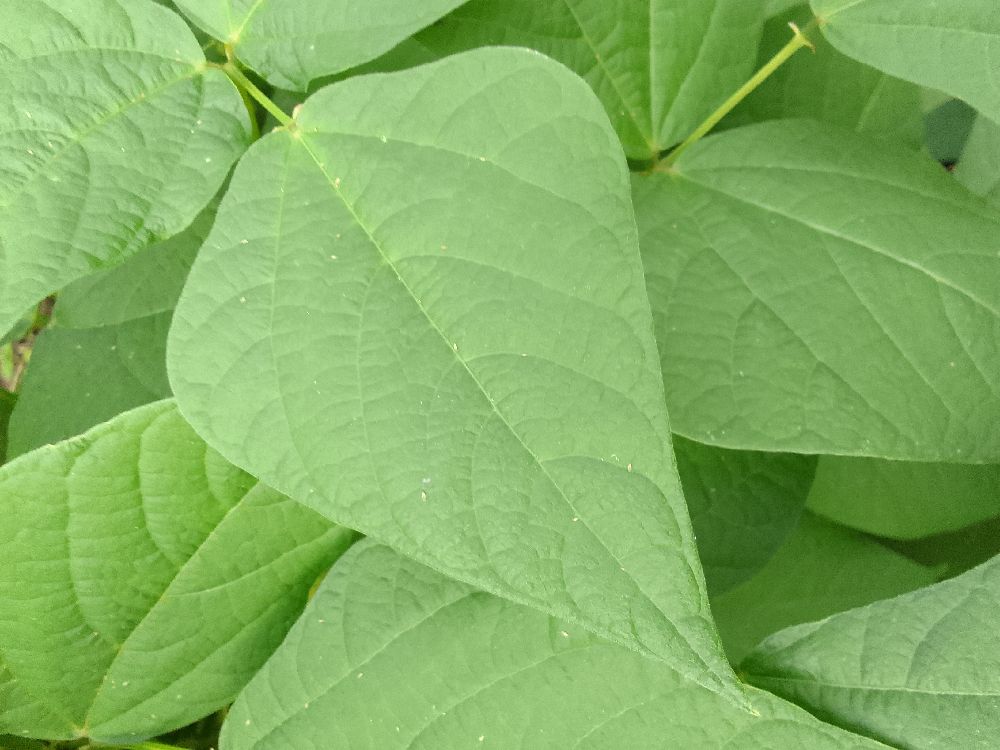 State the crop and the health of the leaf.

common bean, healthy
